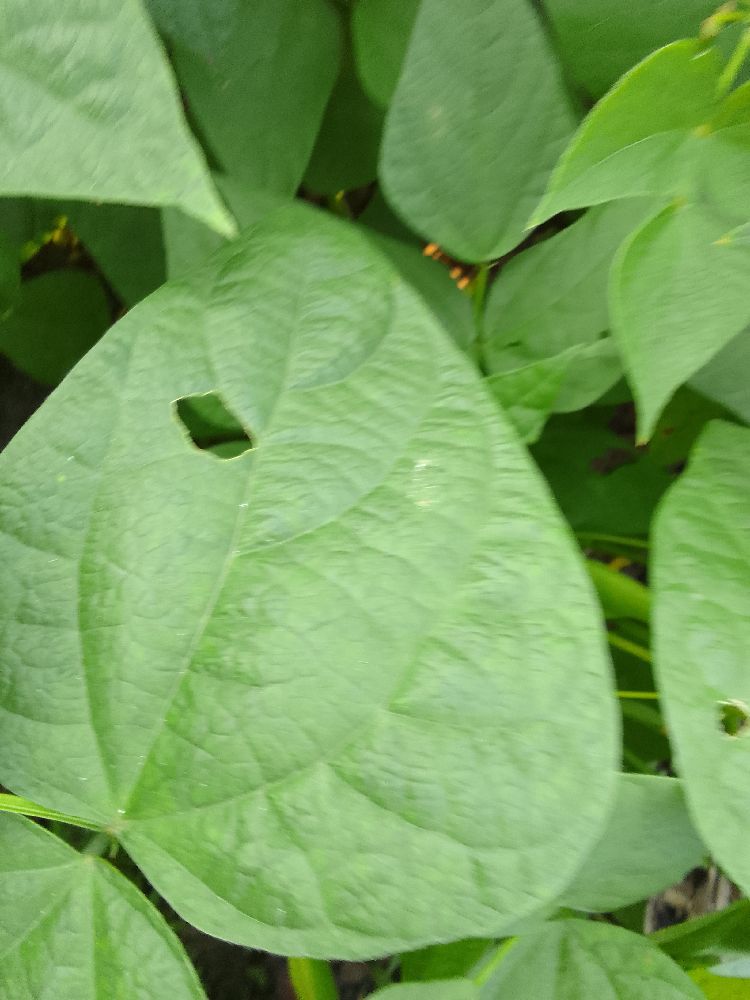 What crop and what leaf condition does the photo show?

common bean, healthy
